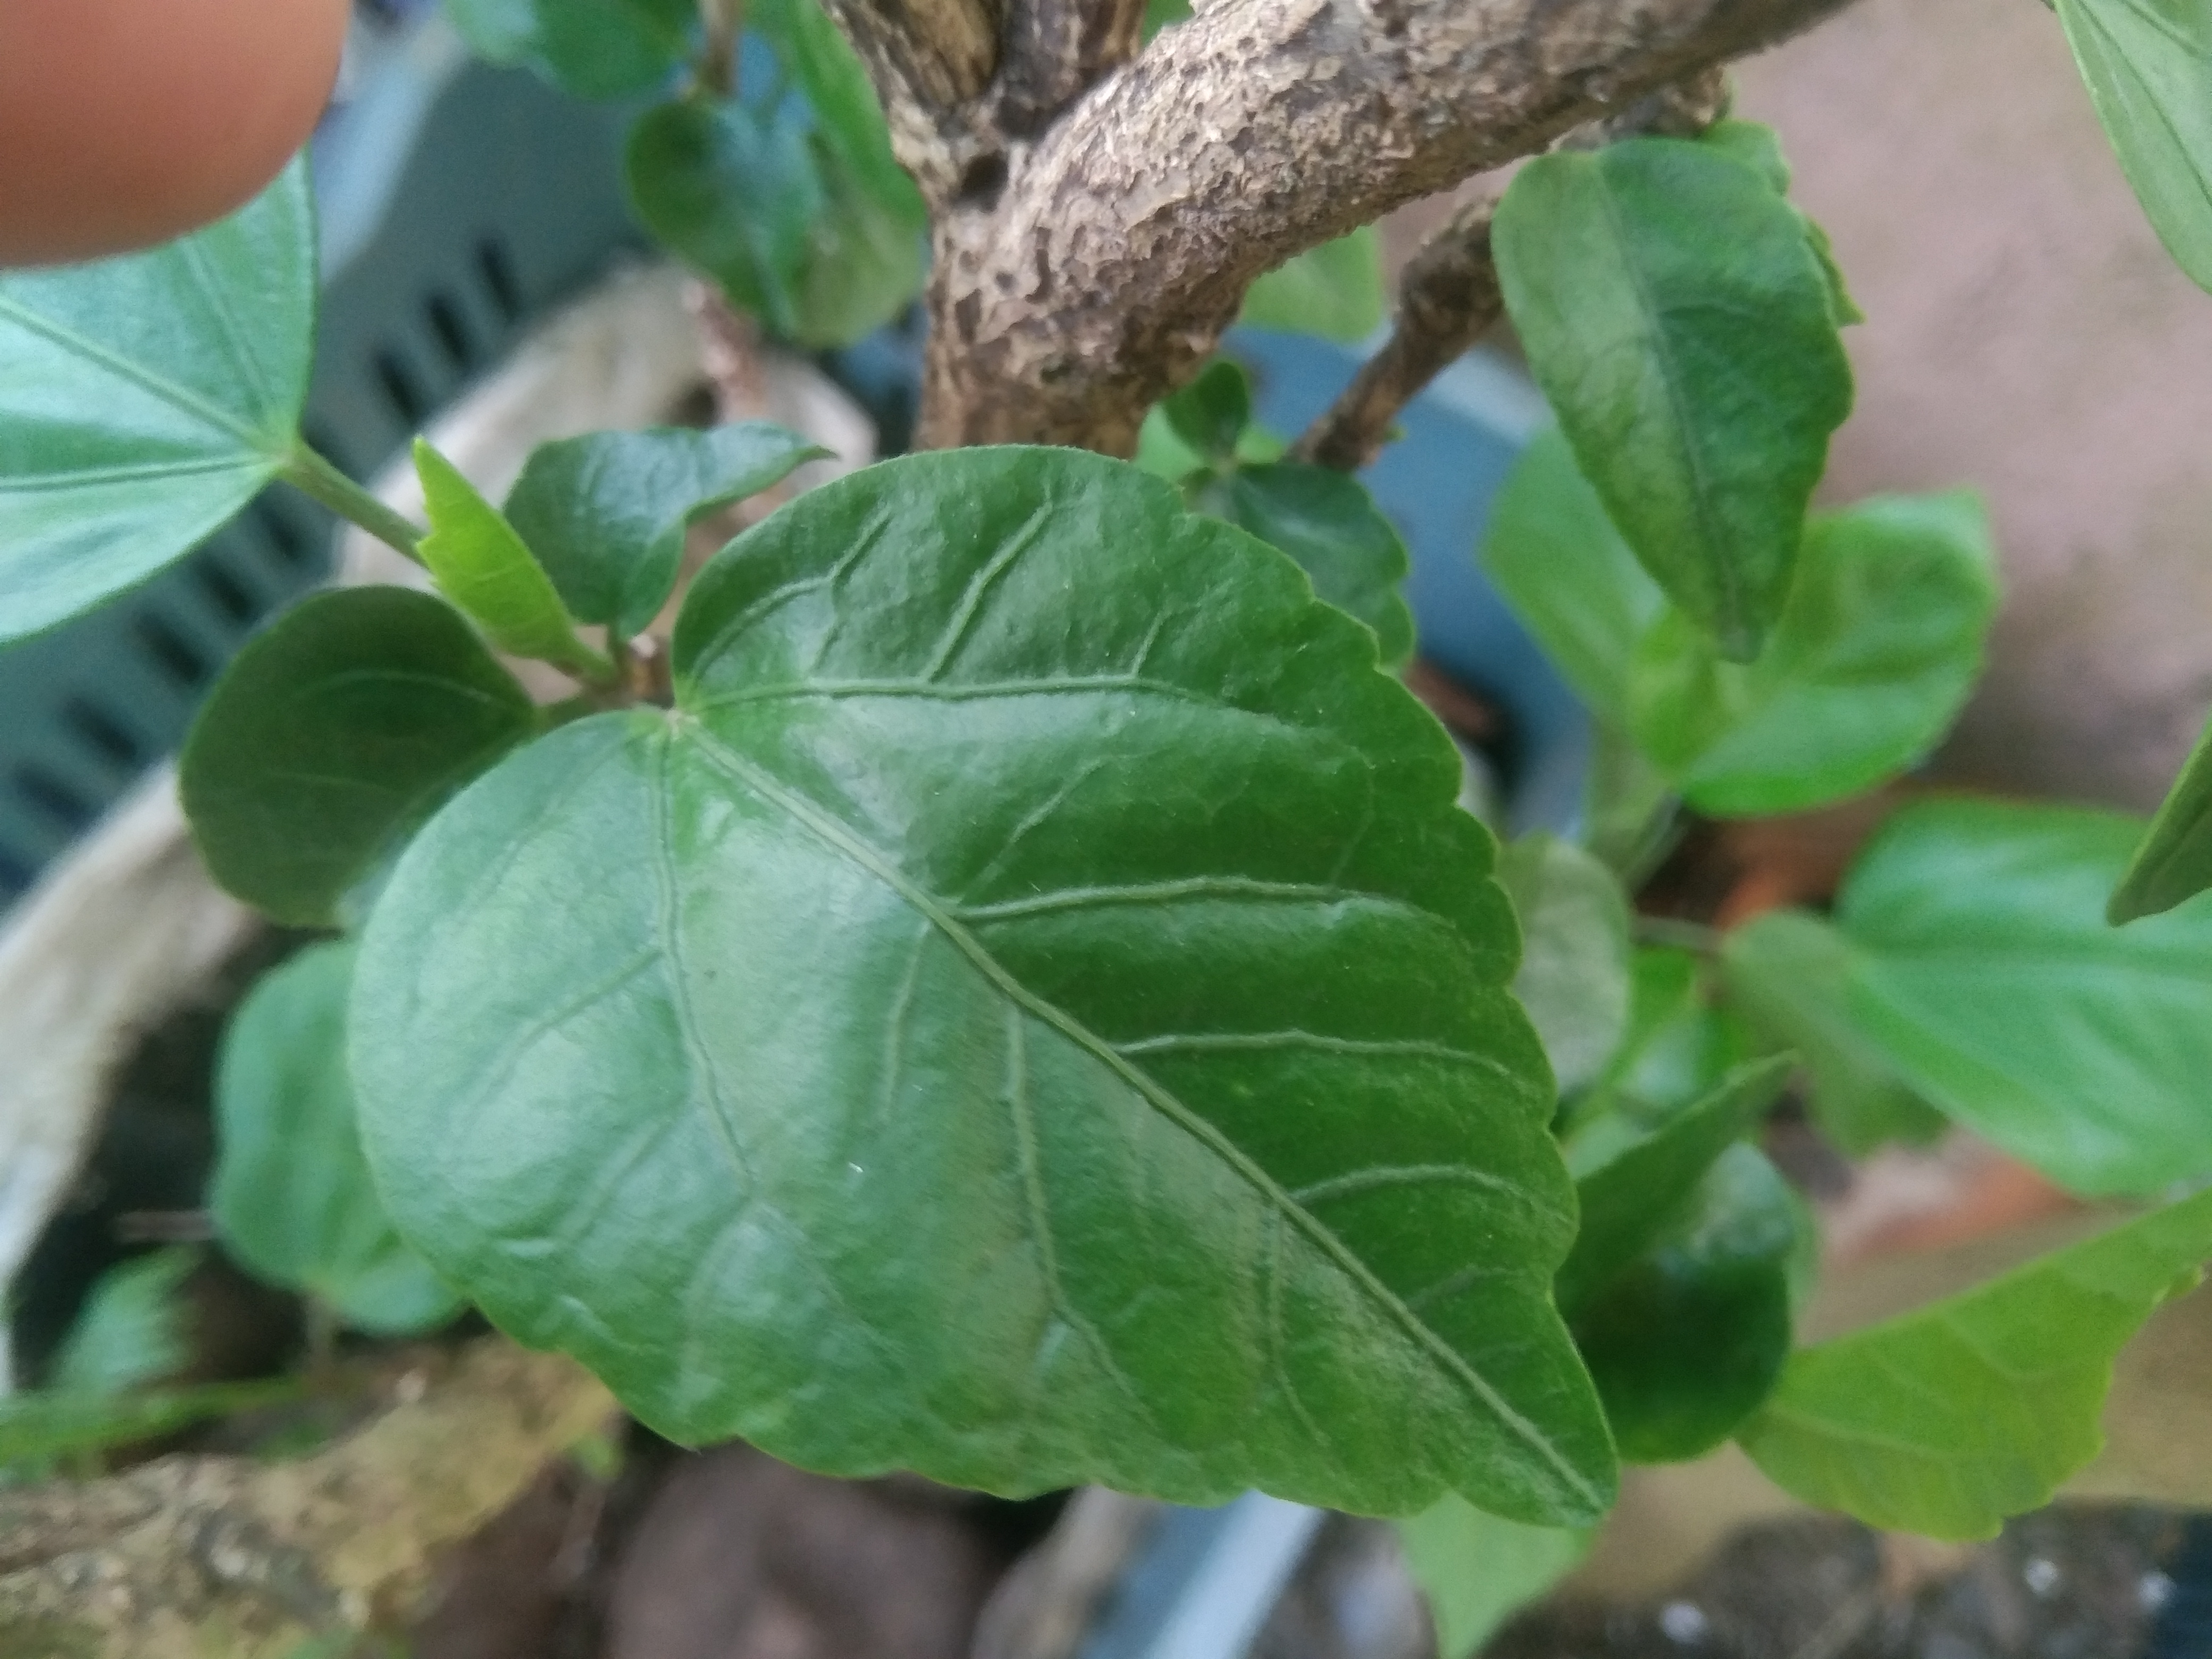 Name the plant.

hibiscus
